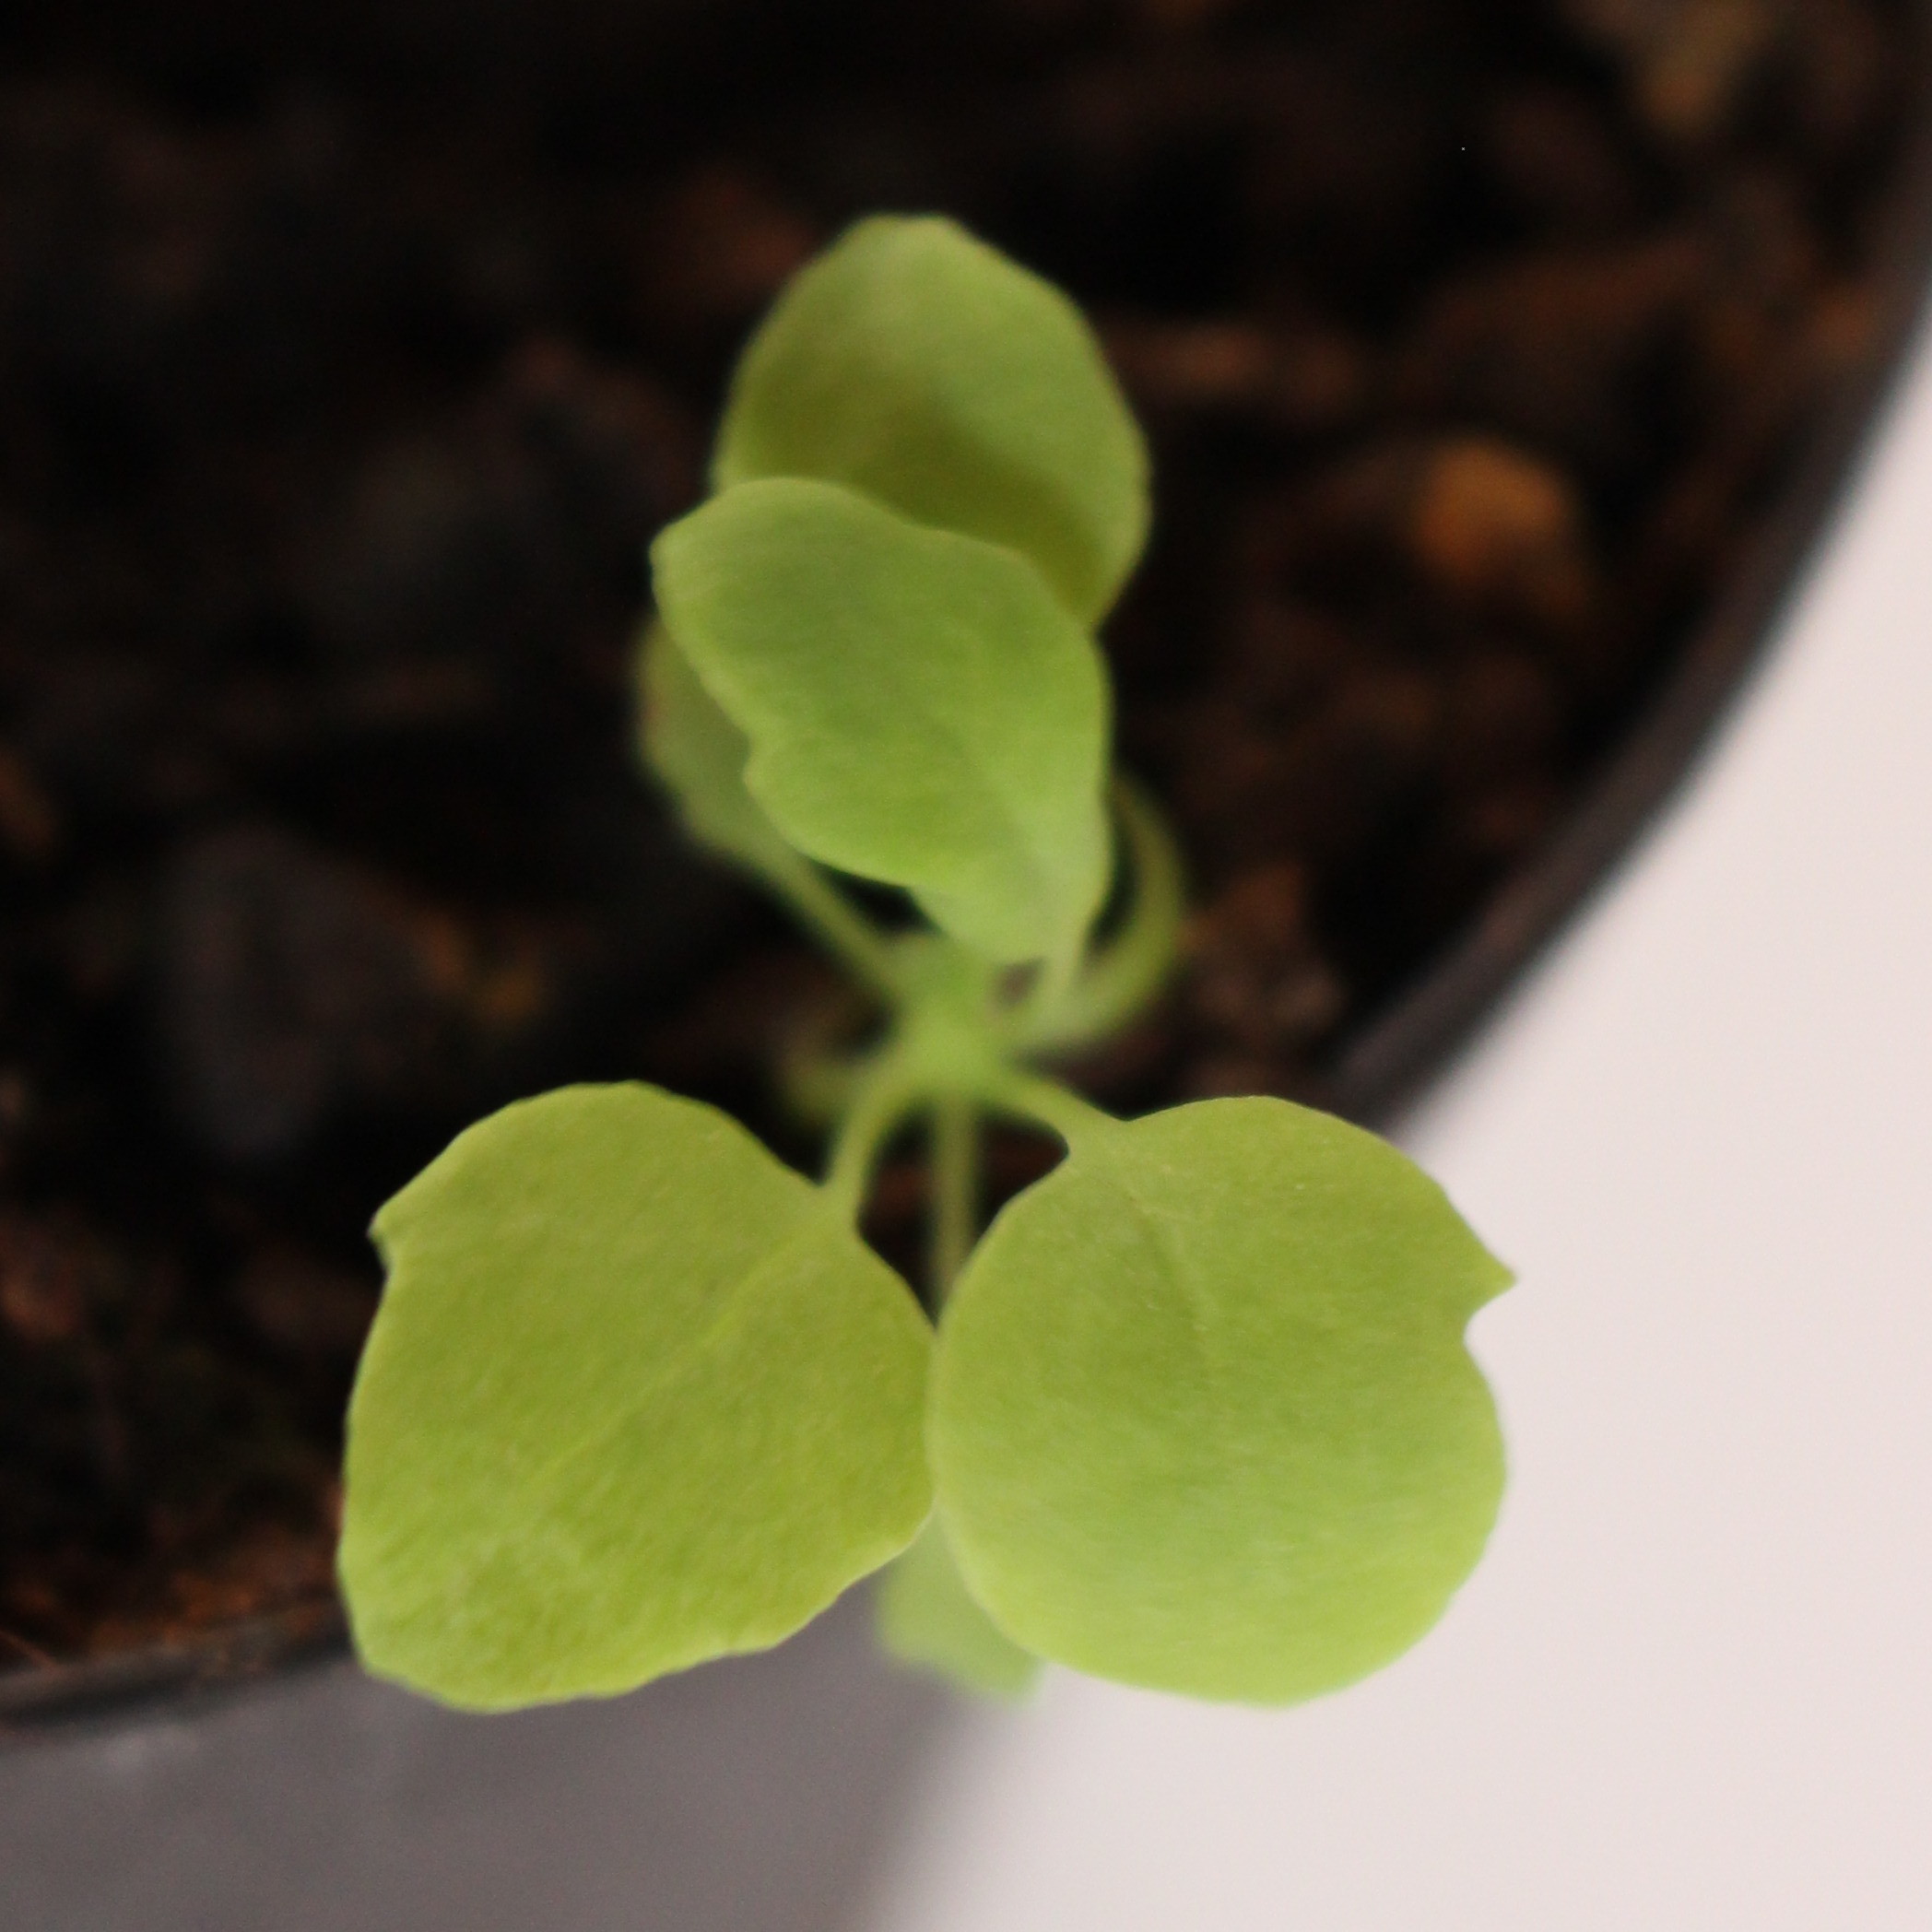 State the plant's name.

Papaver rhoeas
